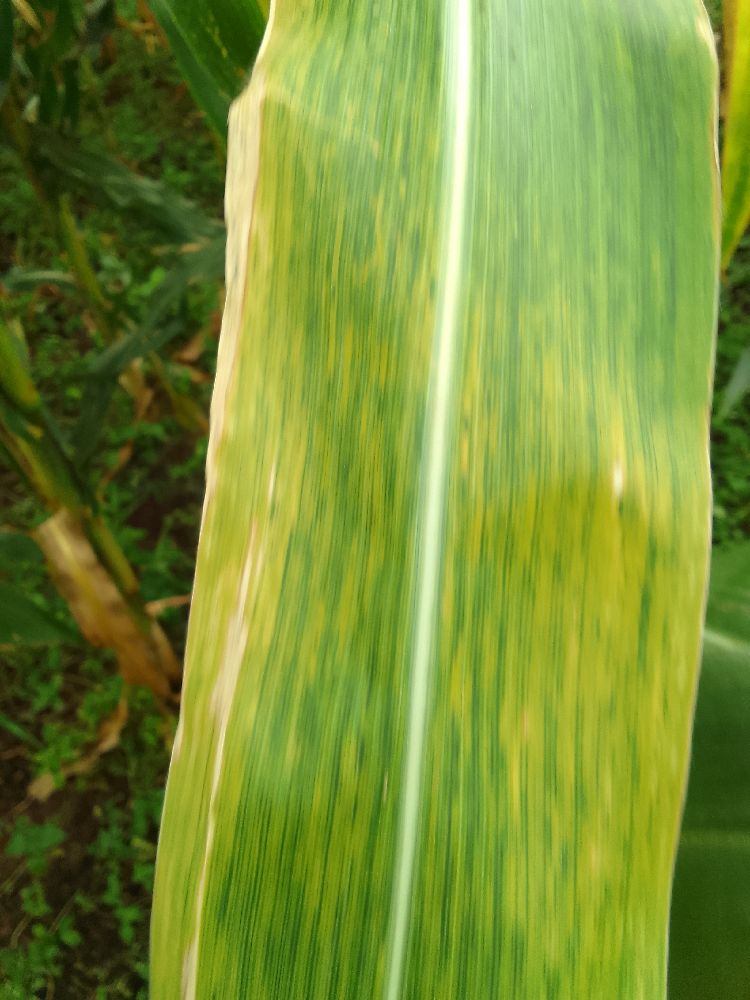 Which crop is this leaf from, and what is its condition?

maize, maize lethal necrosis
